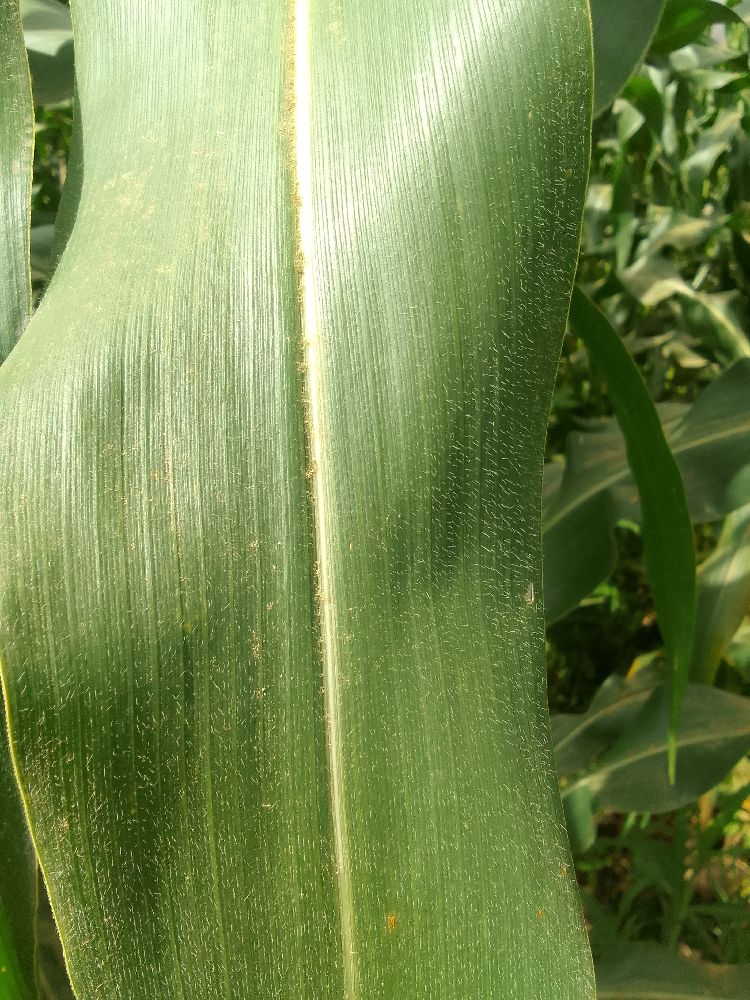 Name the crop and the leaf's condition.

maize, healthy
